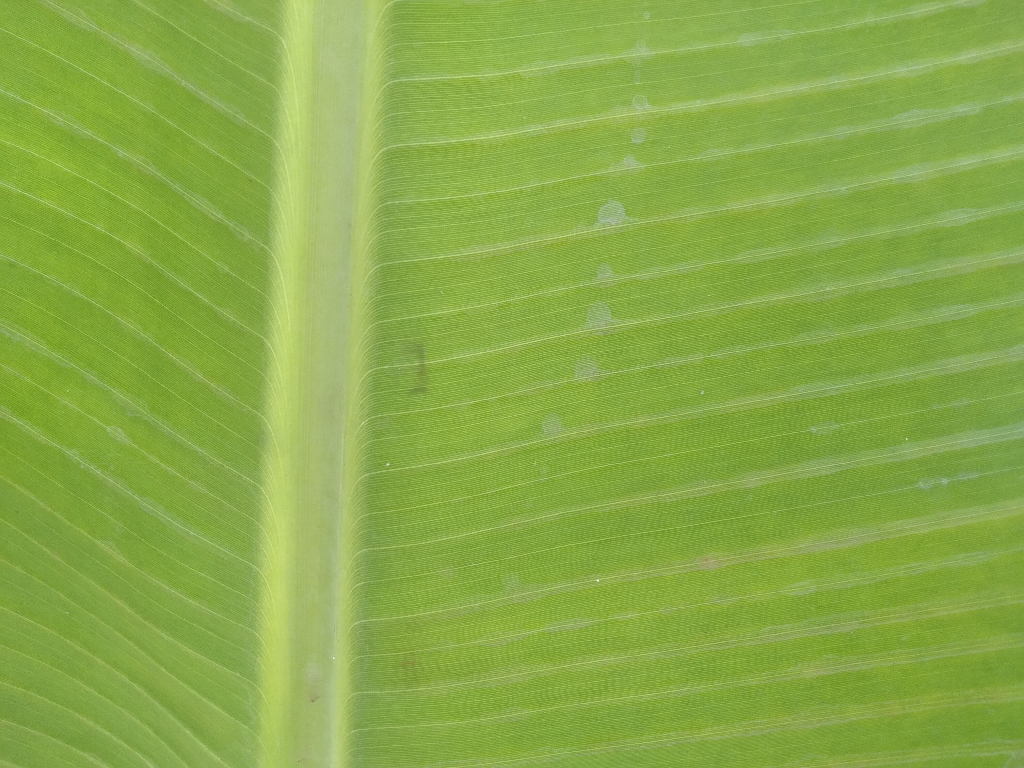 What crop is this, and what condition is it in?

banana, healthy
